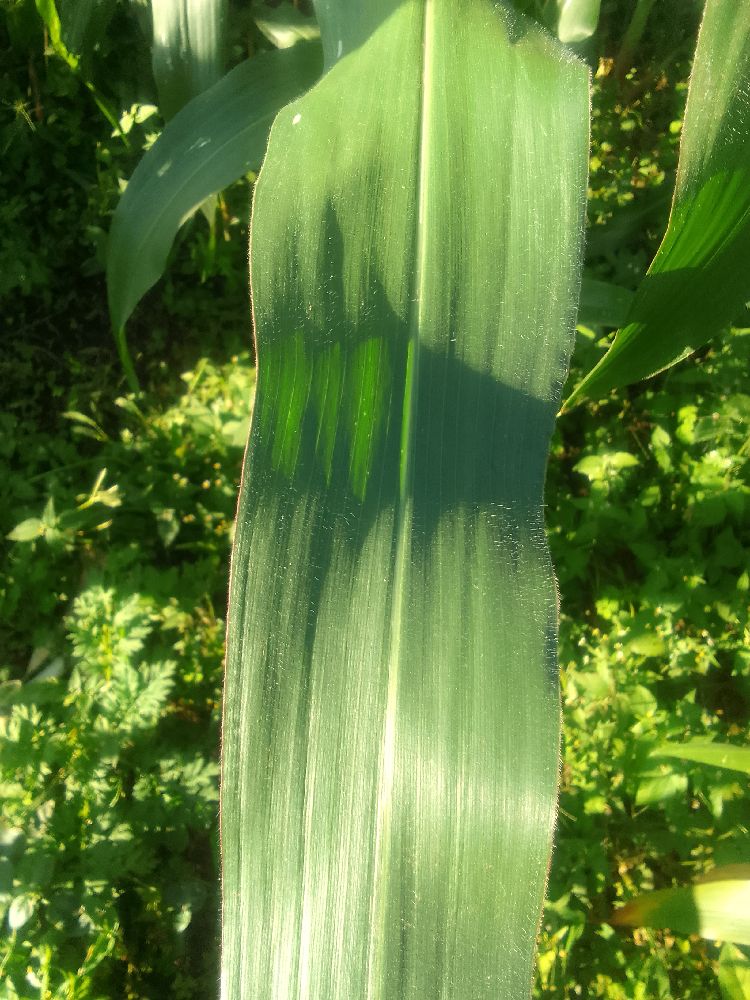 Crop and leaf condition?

maize, healthy
